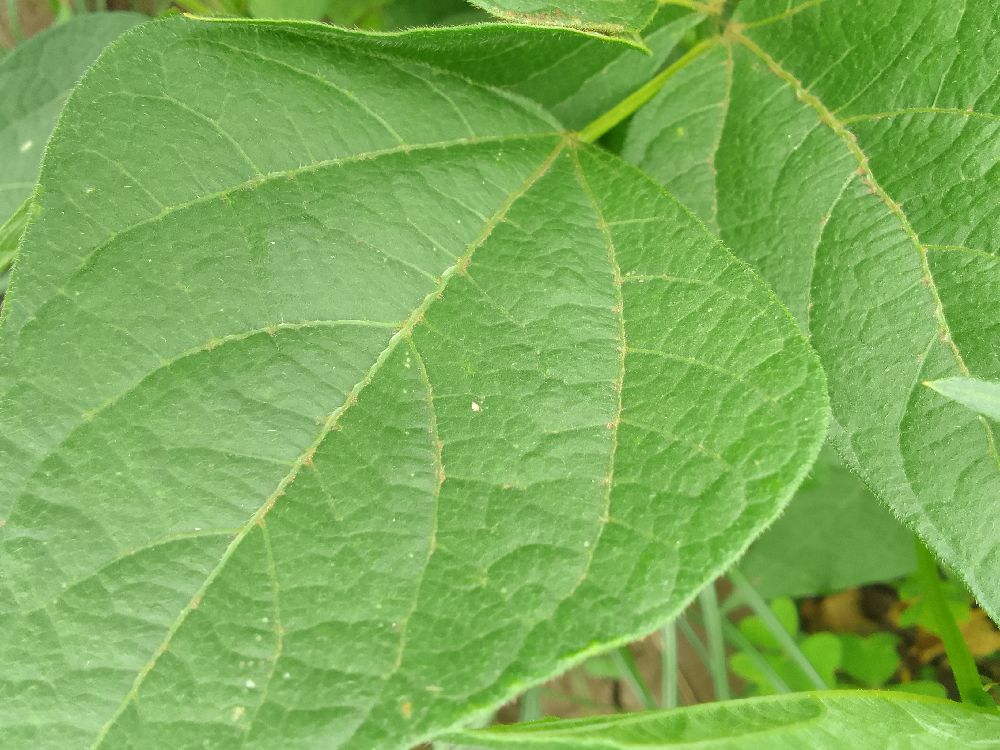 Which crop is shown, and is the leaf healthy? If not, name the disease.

common bean, healthy
